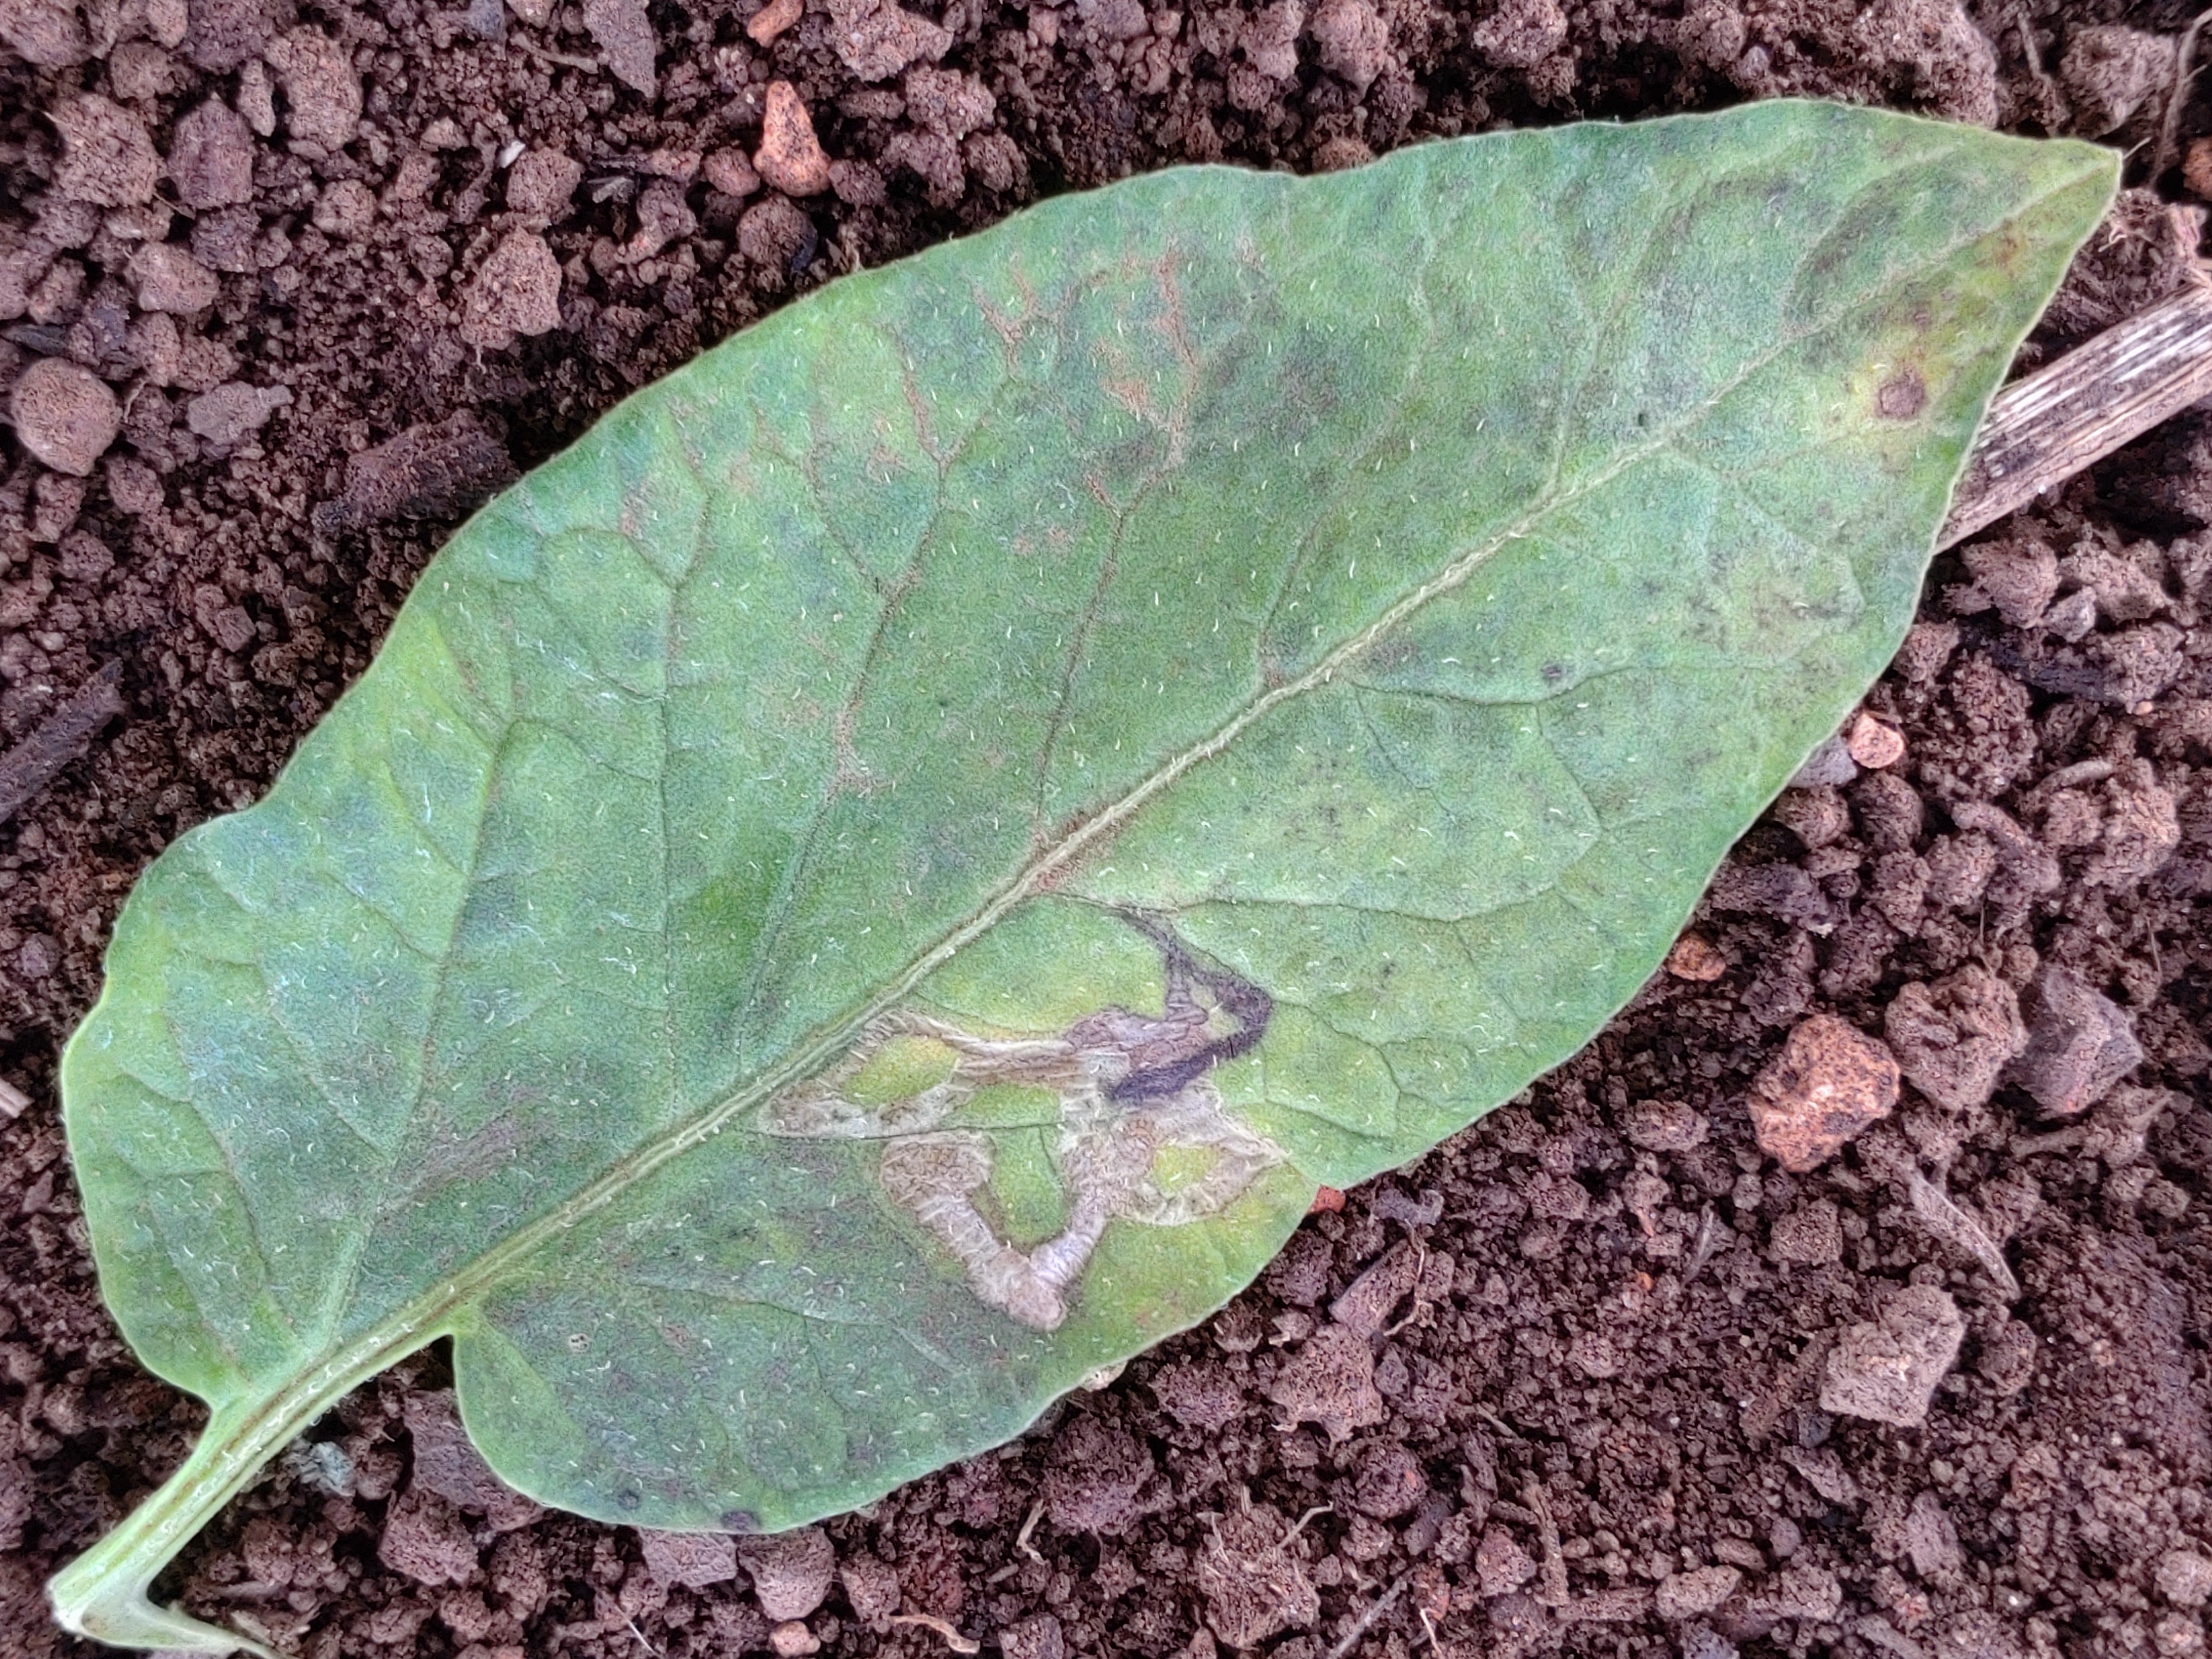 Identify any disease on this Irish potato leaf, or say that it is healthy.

late blight
